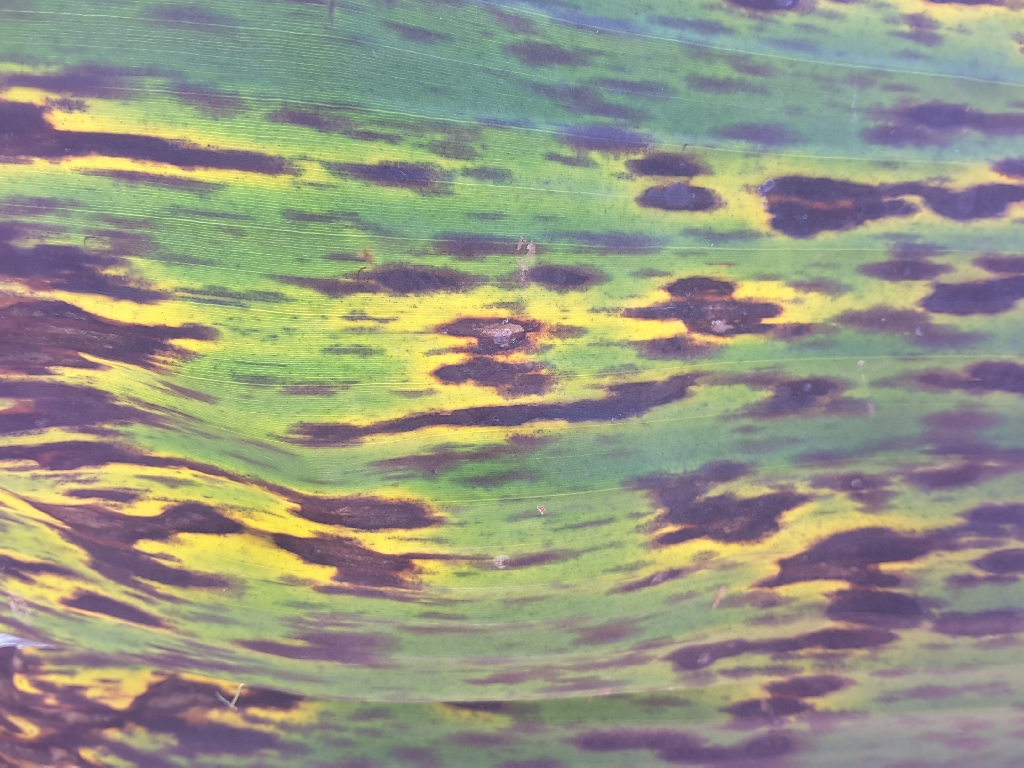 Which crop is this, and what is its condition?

banana, black sigatoka
